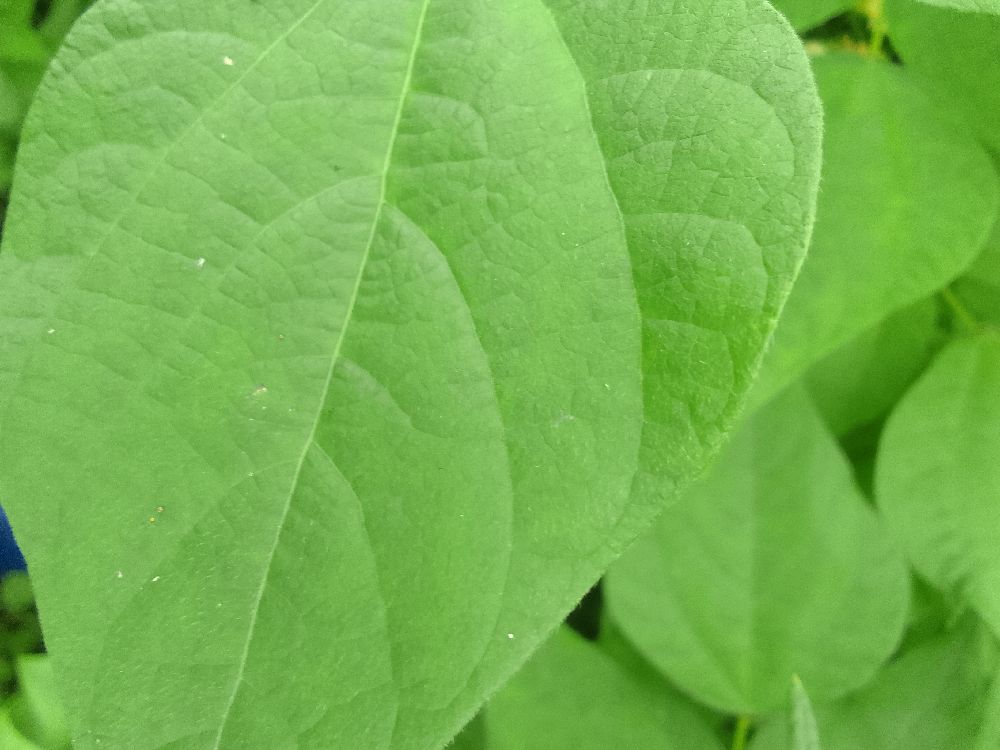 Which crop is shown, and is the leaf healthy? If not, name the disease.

common bean, healthy
